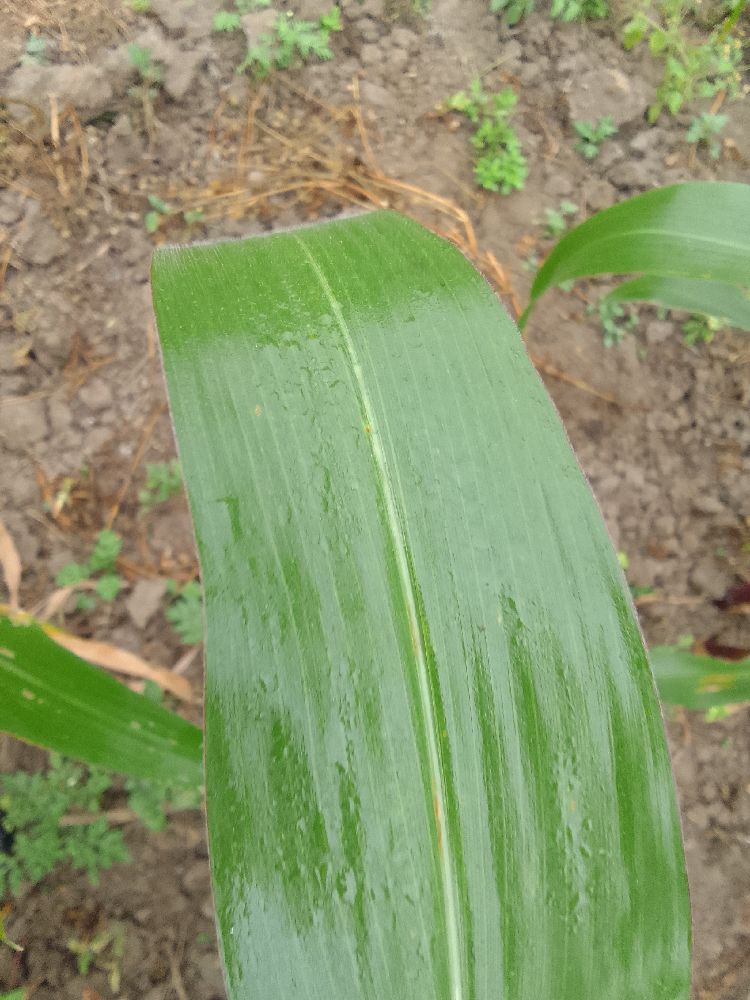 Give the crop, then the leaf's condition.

maize, healthy
